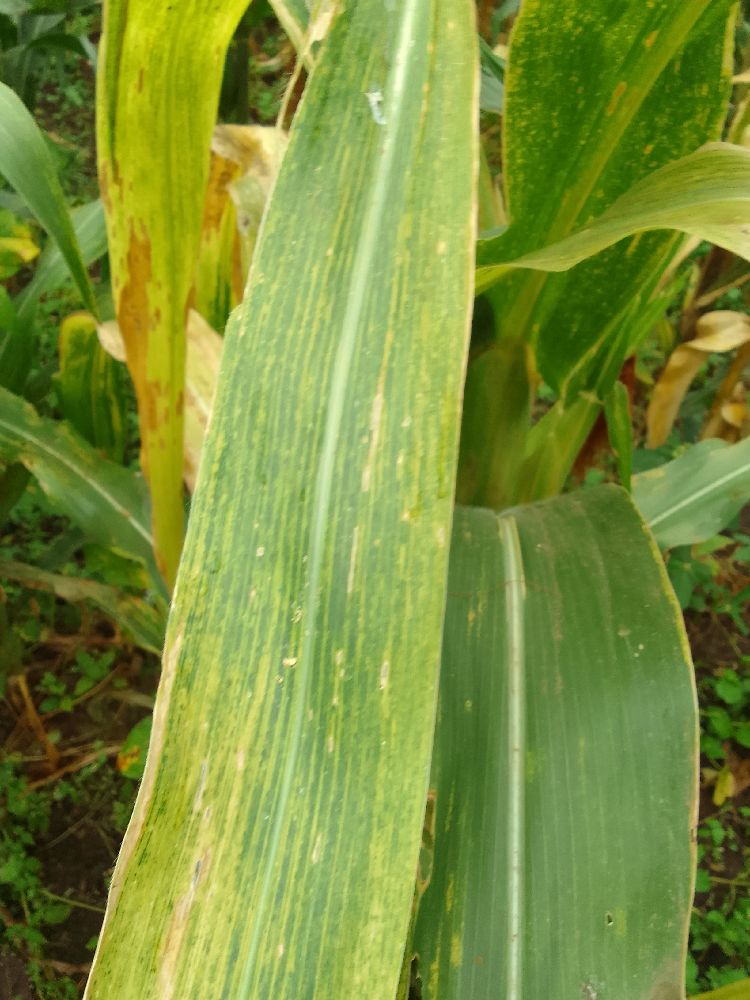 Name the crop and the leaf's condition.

maize, maize lethal necrosis
